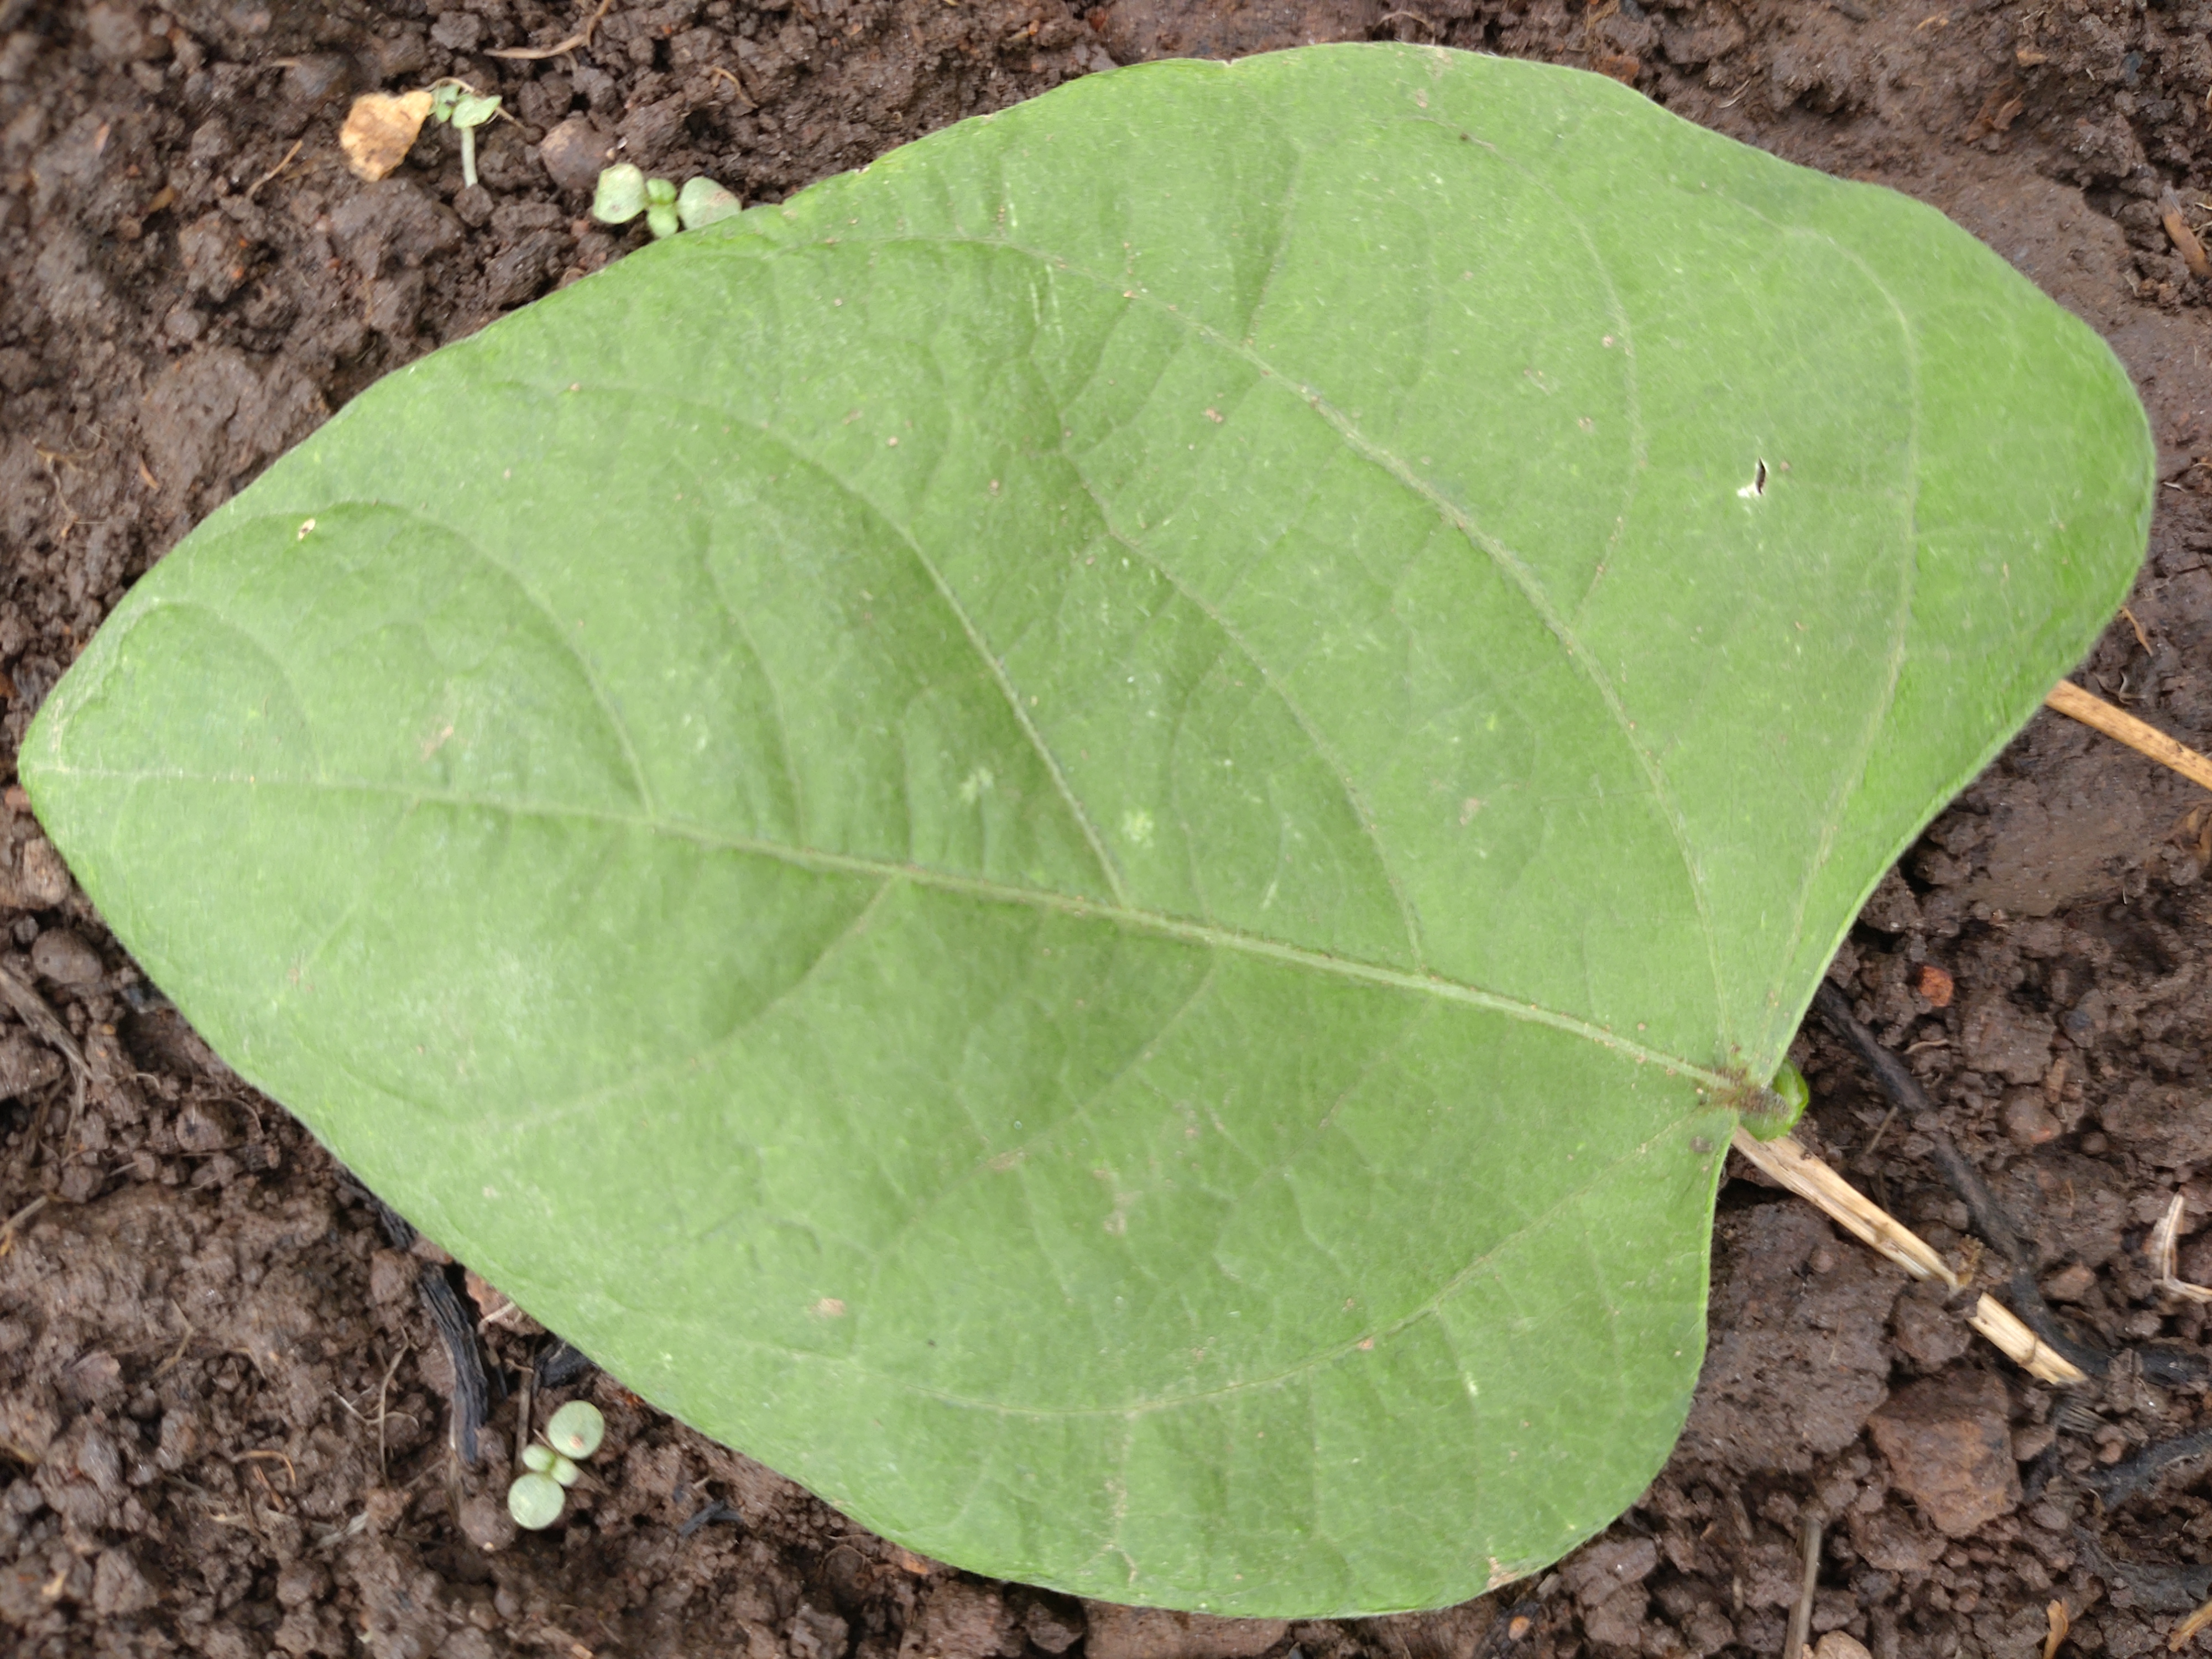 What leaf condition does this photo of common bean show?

healthy
